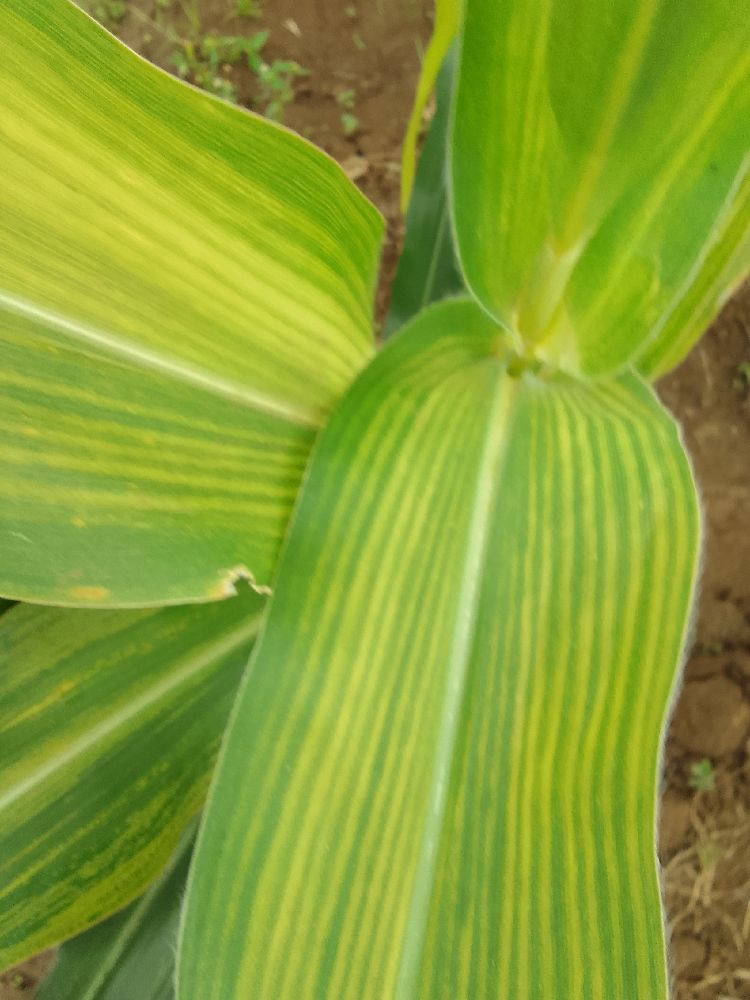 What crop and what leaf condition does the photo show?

maize, maize lethal necrosis
